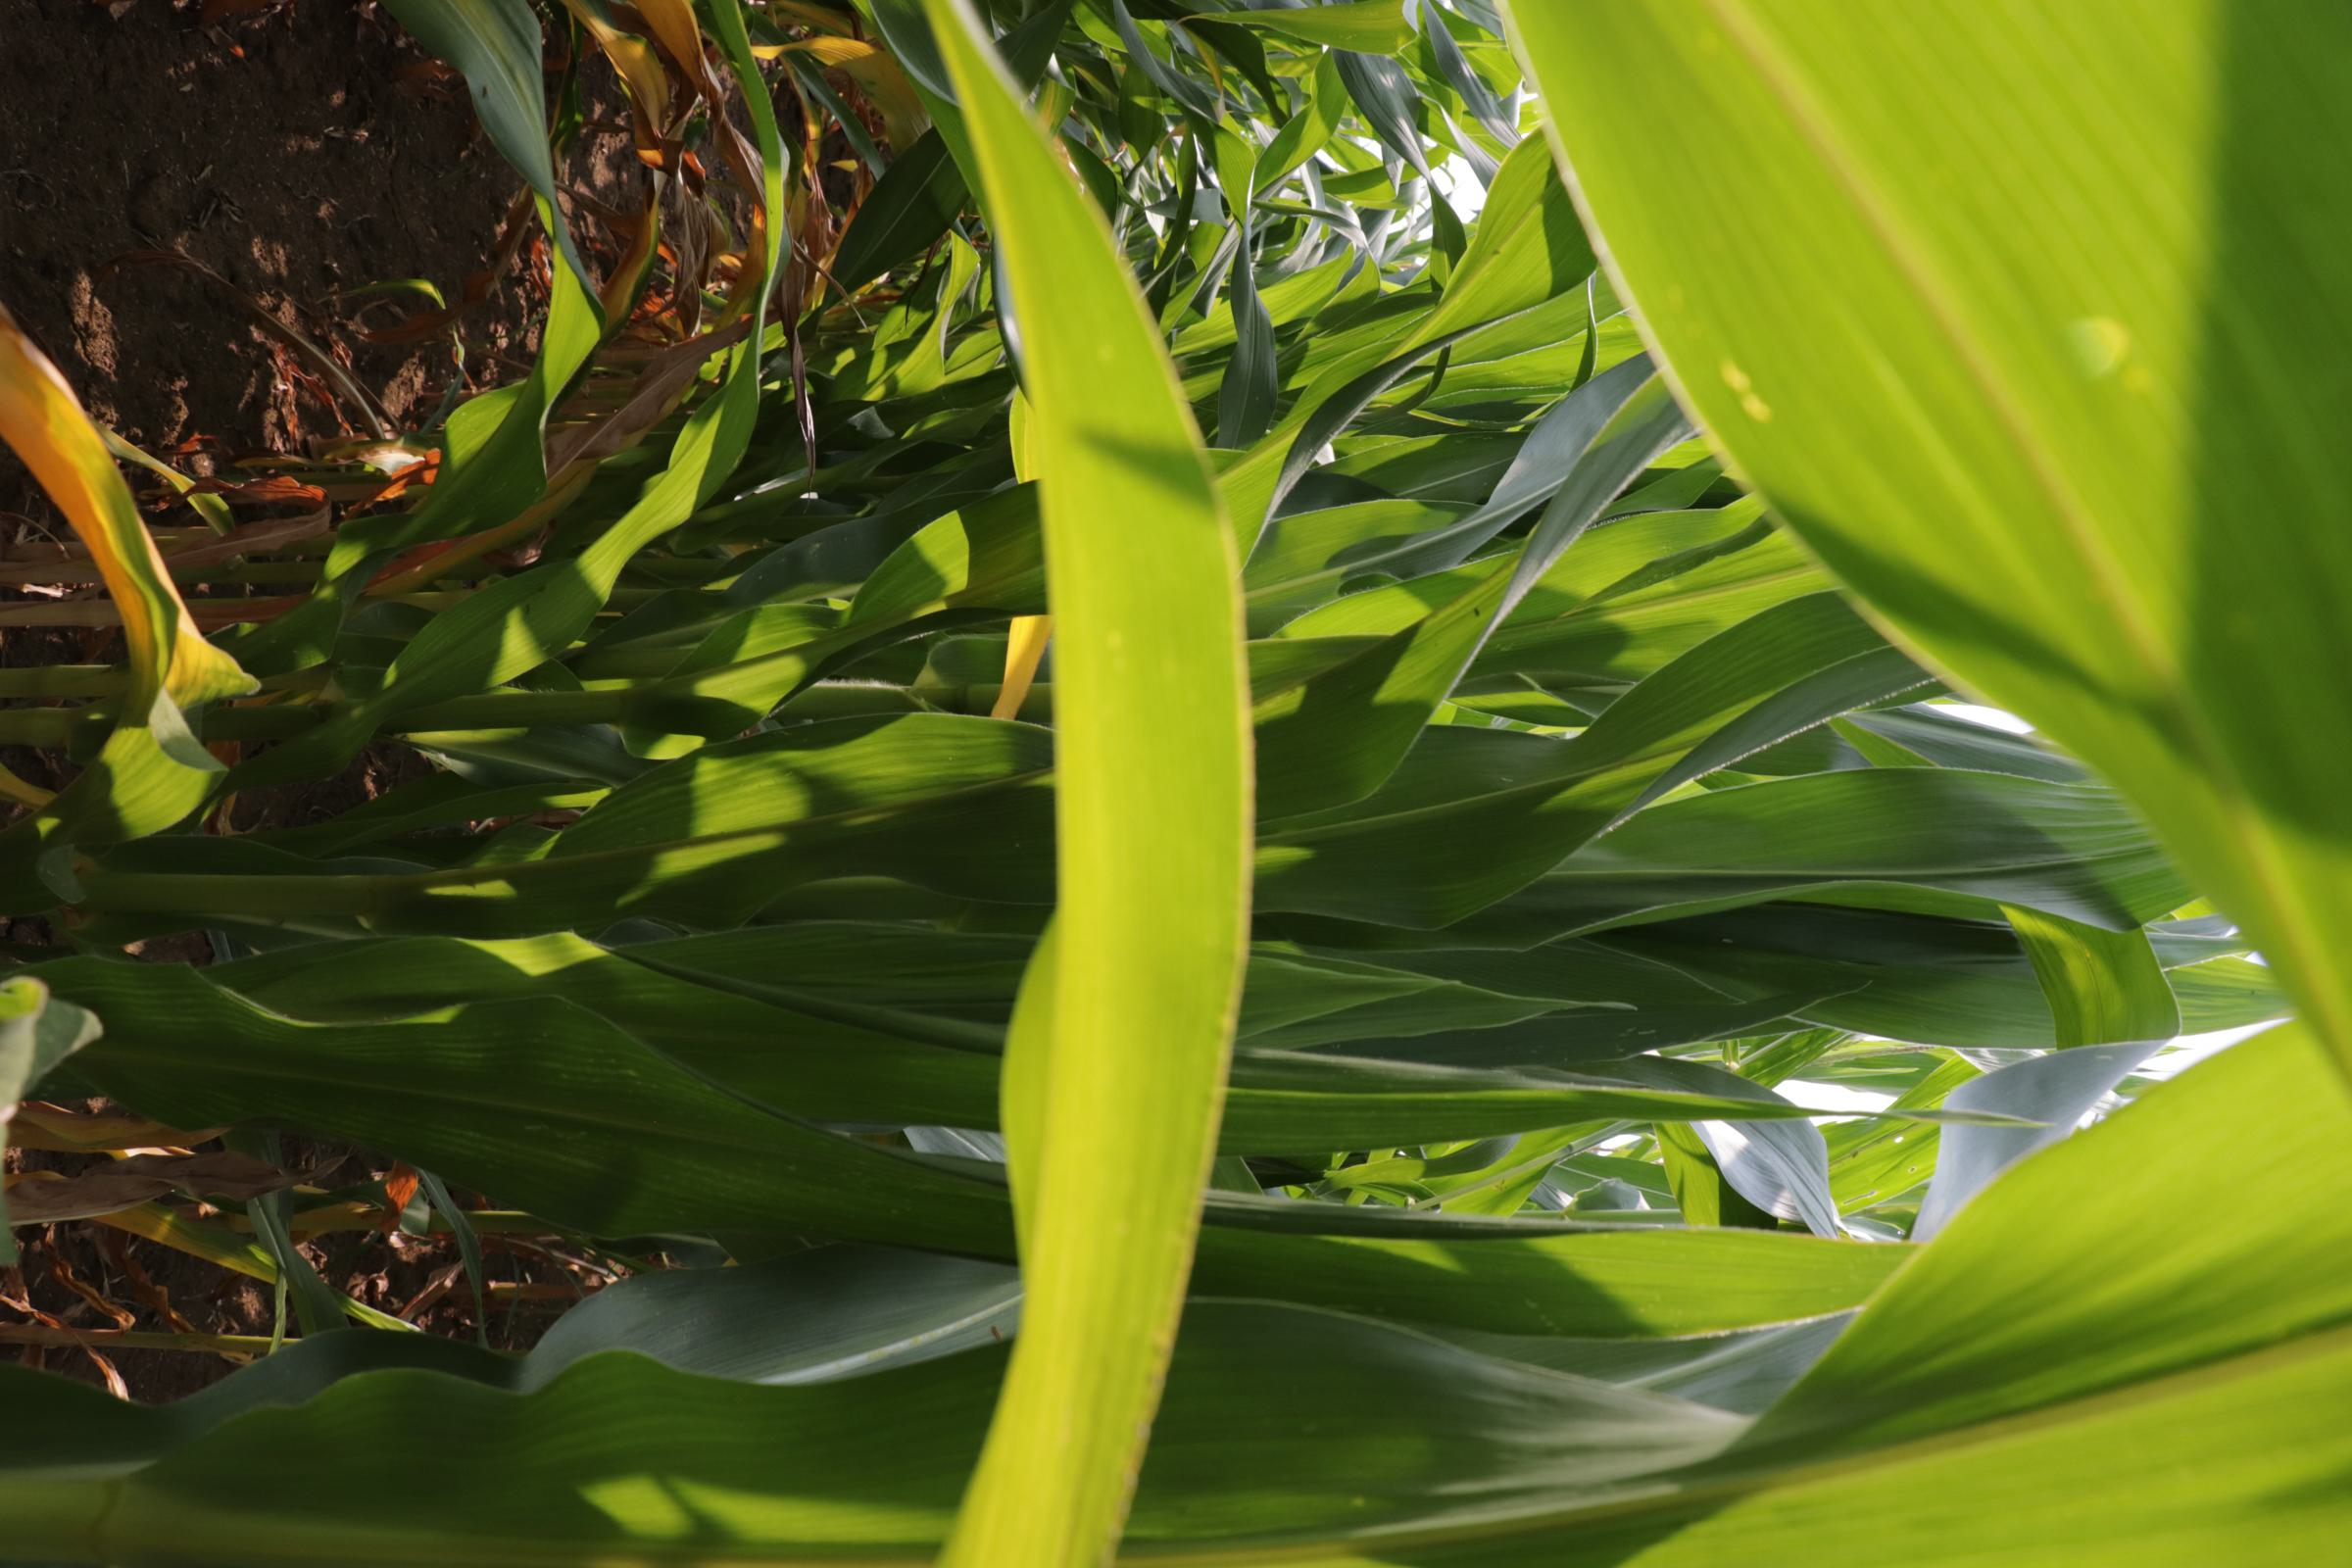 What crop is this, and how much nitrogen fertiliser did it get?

maize, no added nitrogen
